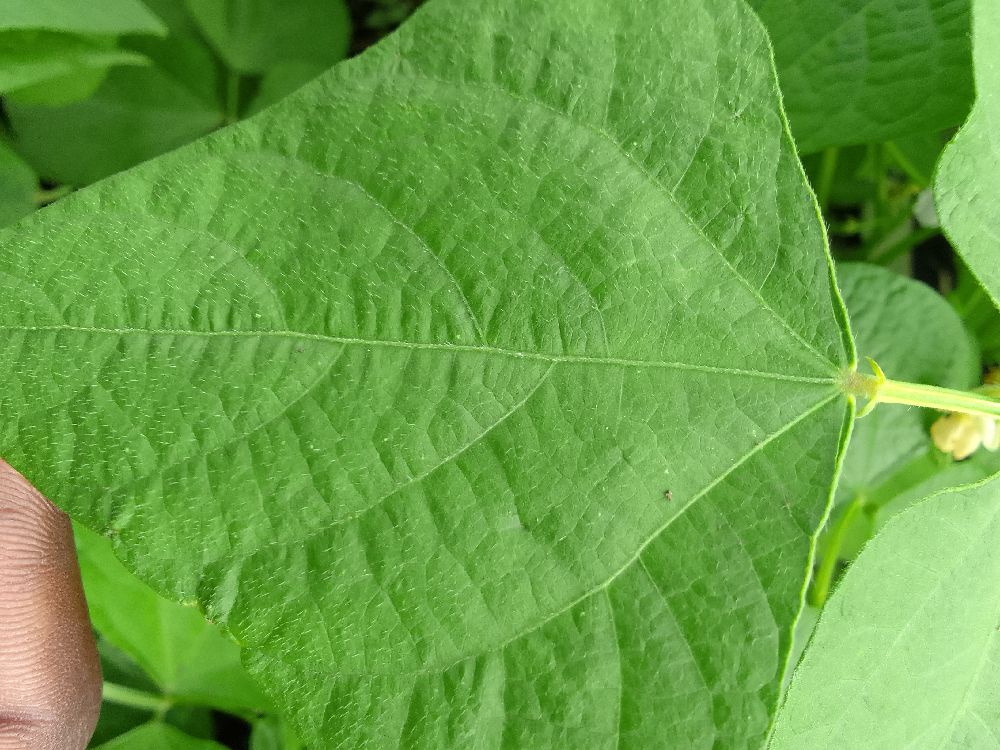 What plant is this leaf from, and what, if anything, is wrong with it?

common bean, healthy
